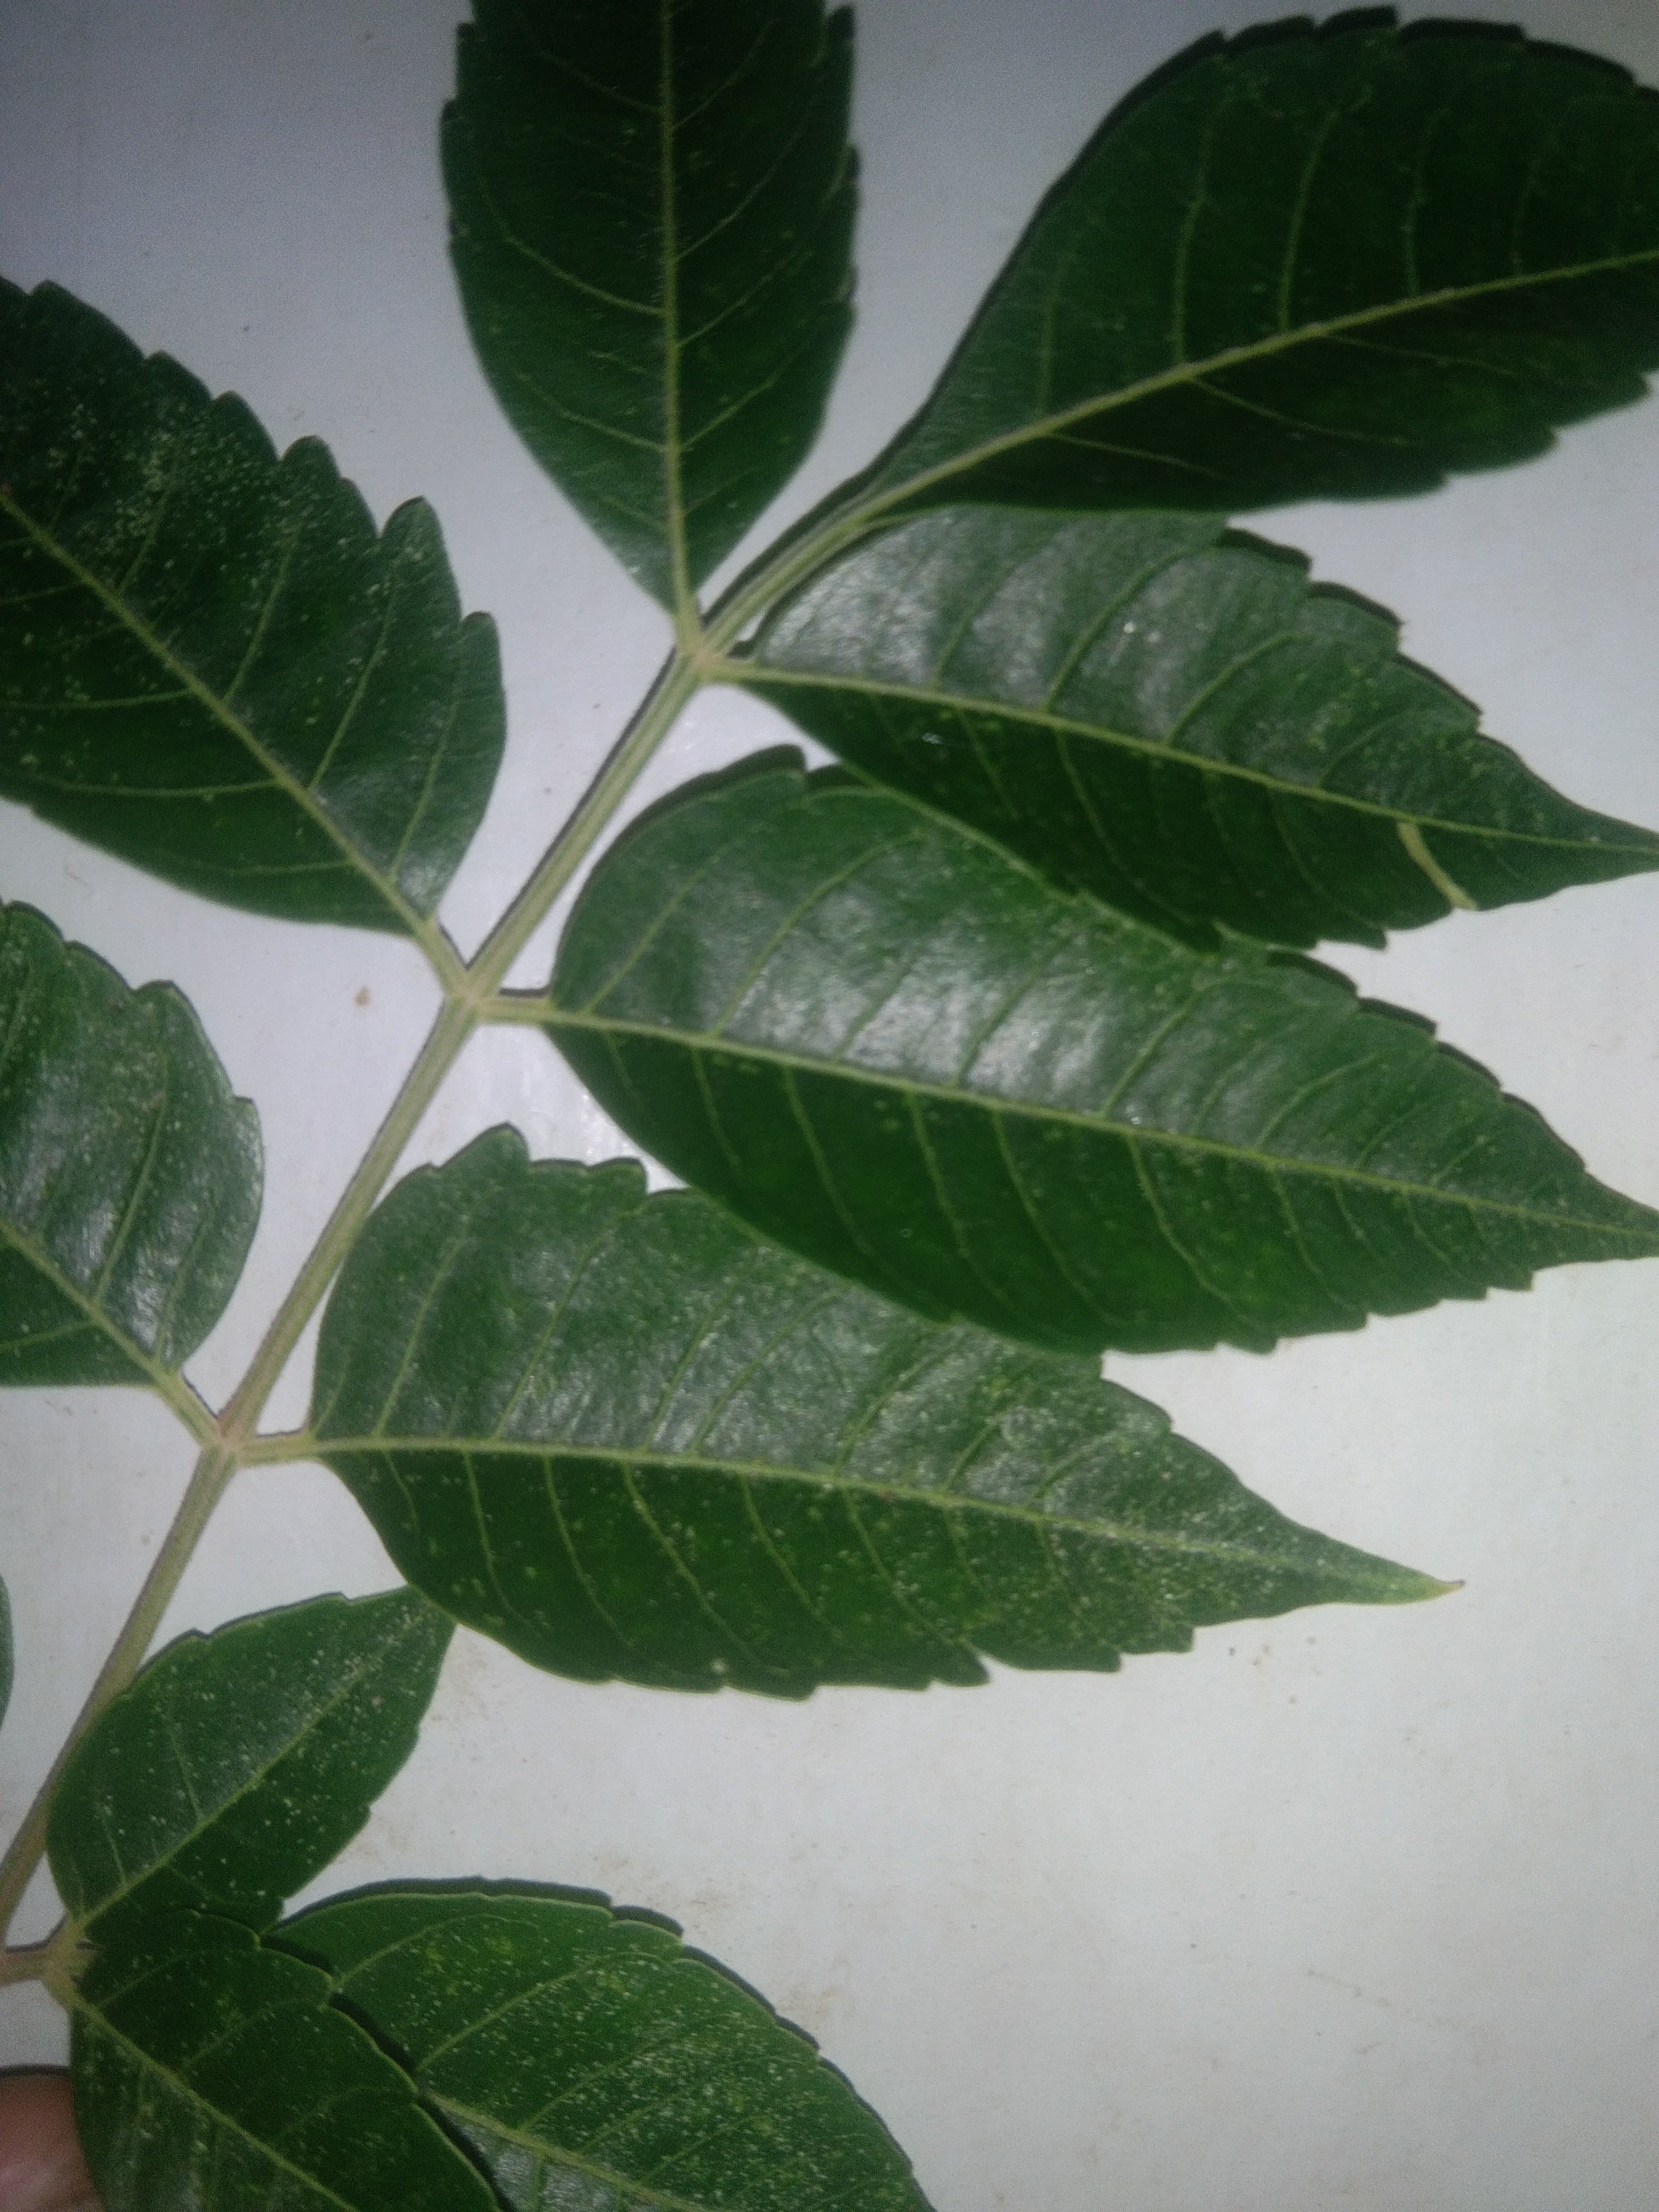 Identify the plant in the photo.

neem
